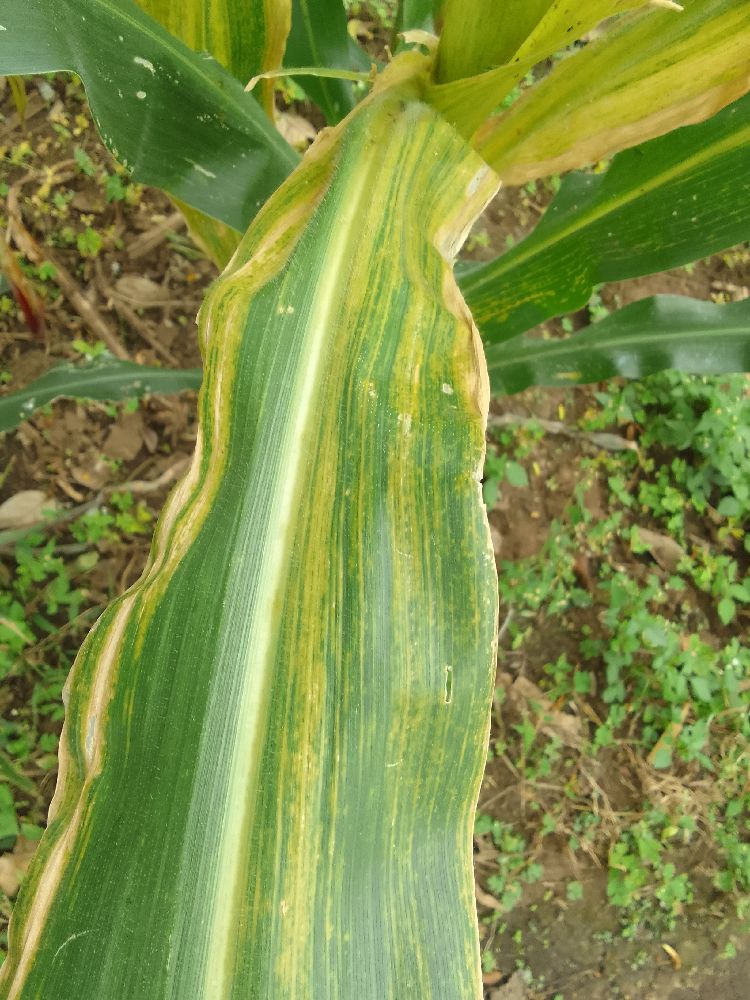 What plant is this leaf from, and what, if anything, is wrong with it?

maize, maize lethal necrosis
